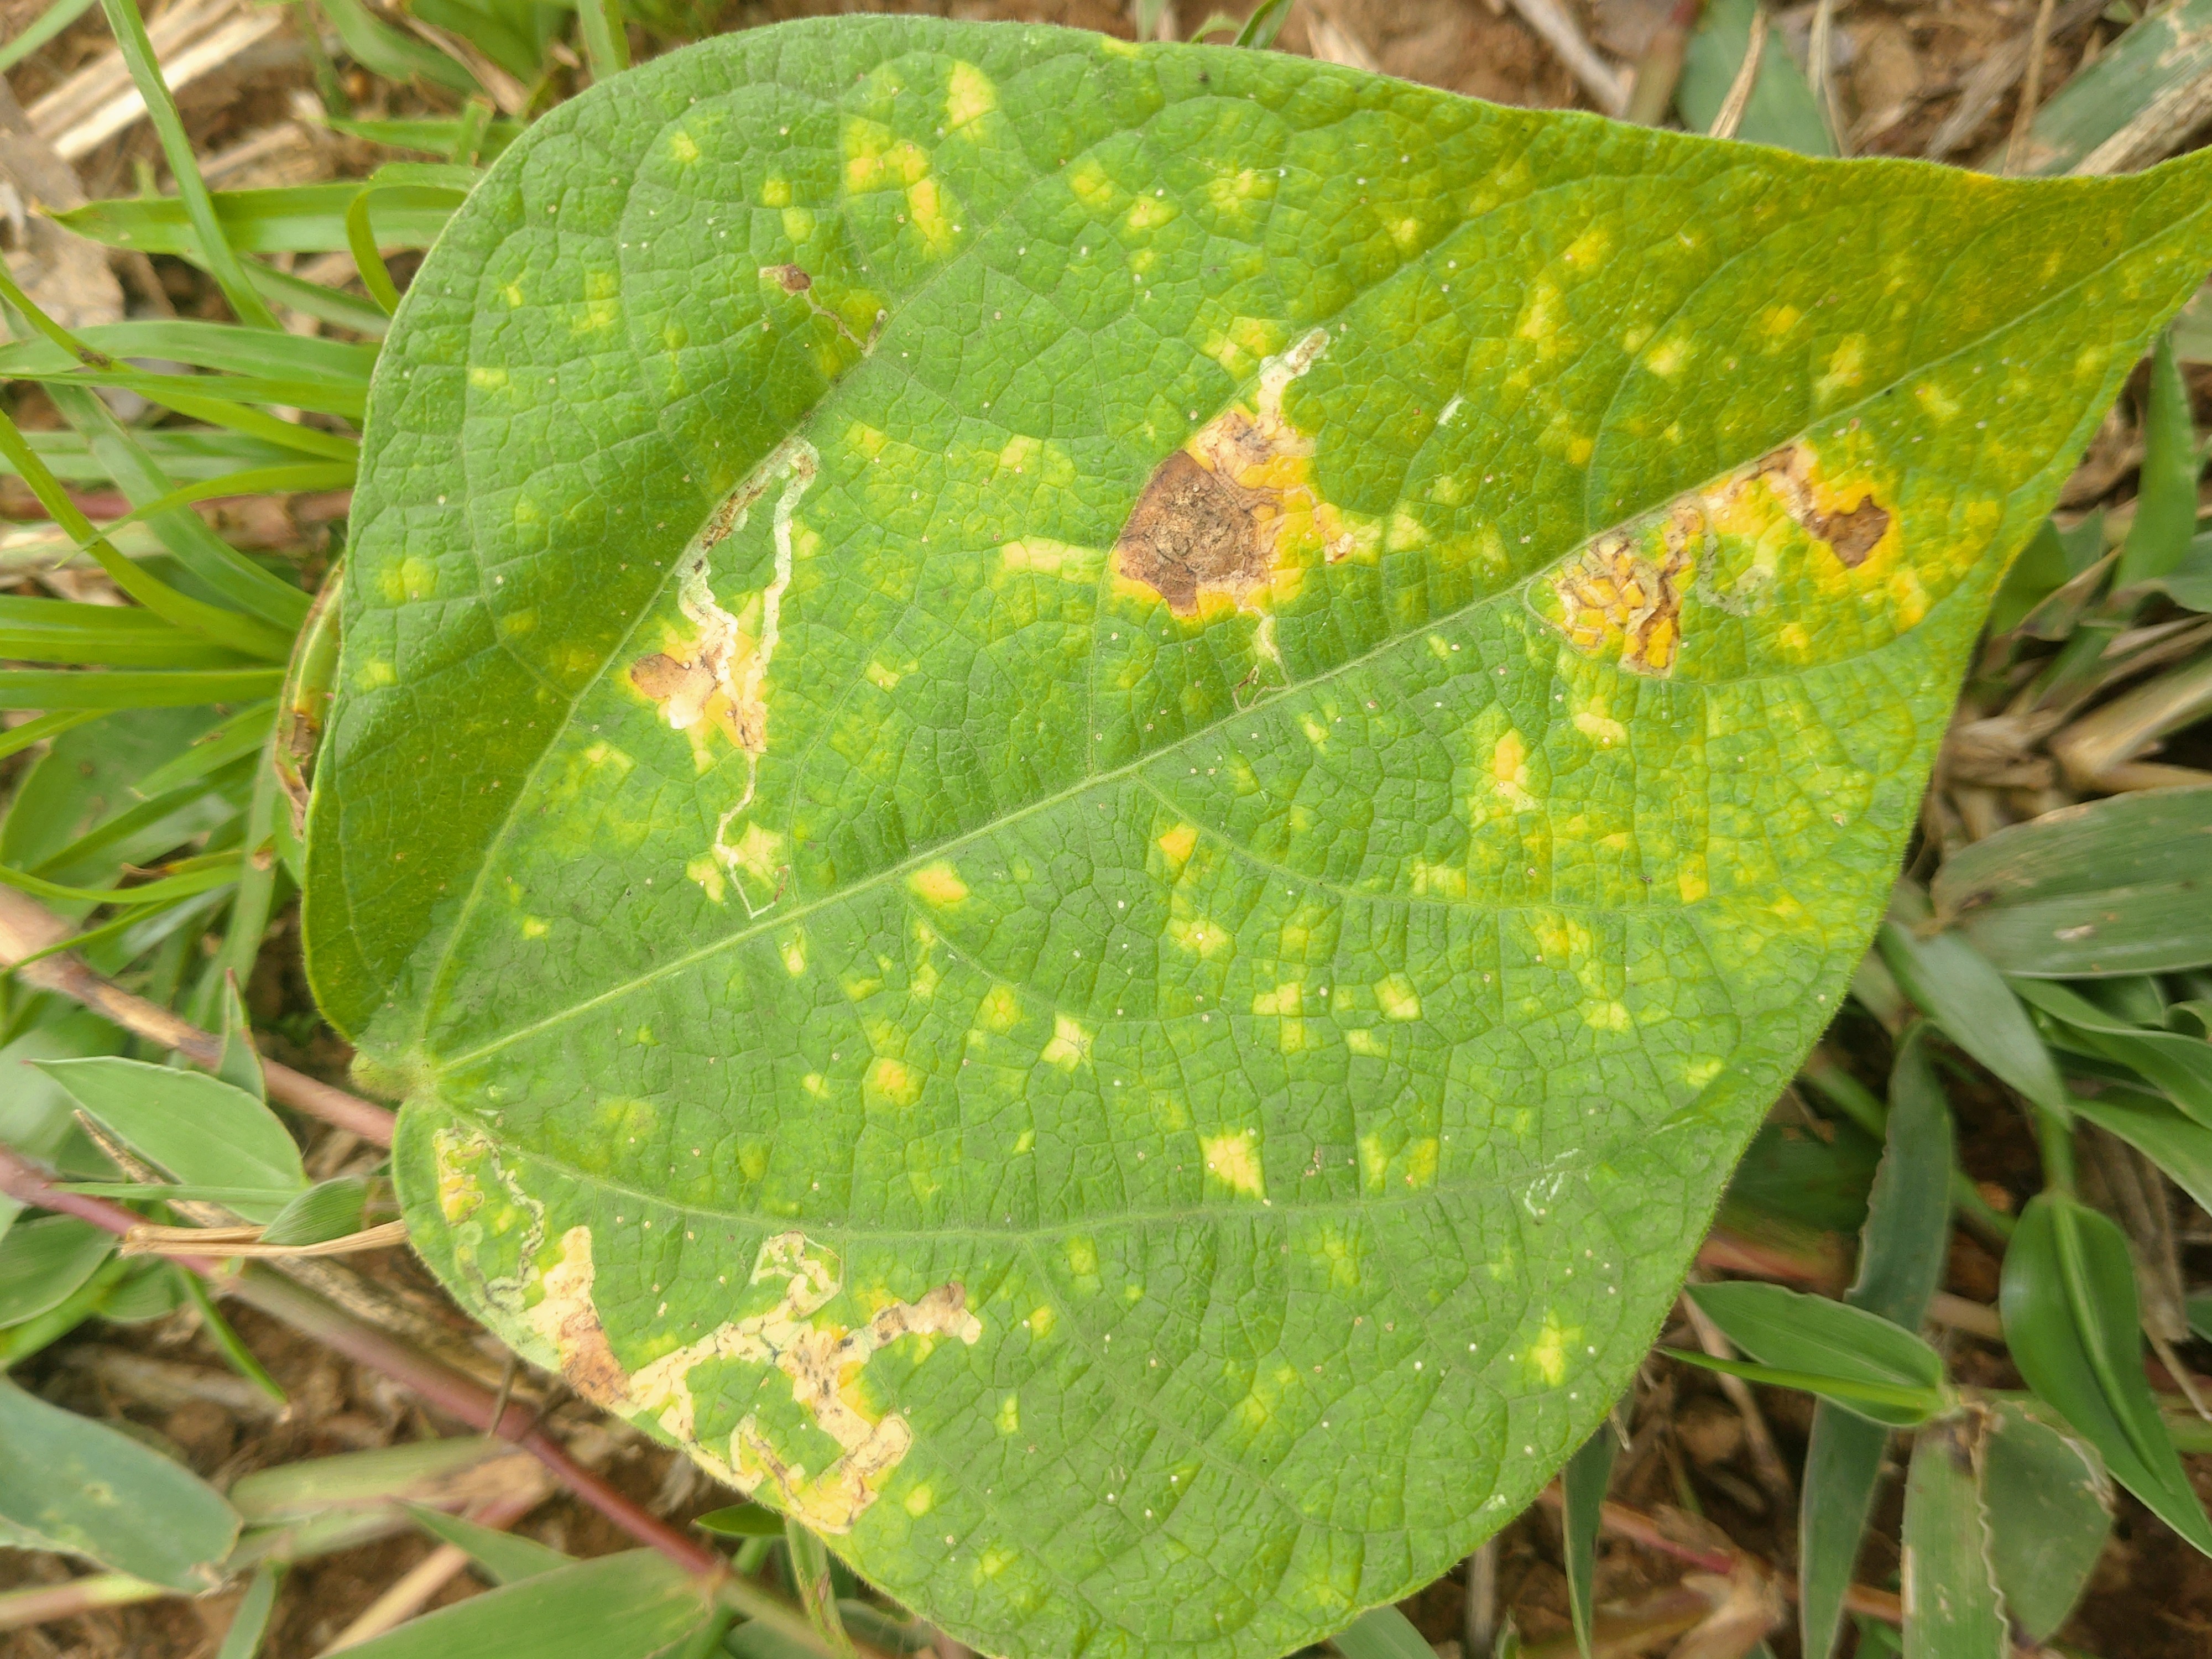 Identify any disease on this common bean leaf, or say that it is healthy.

rust
